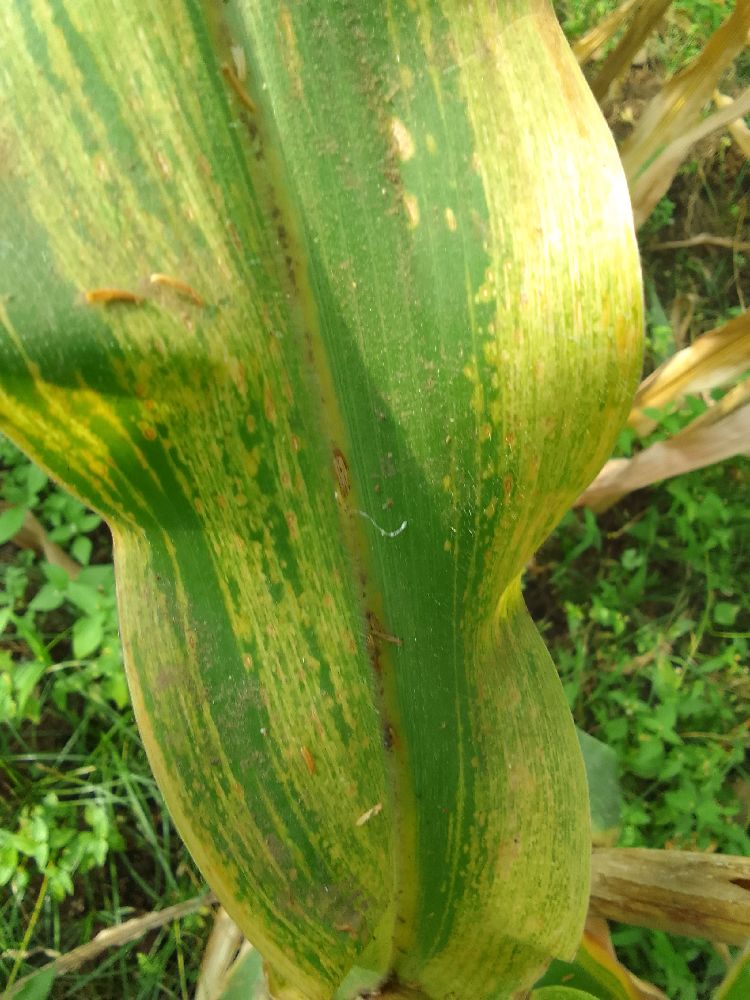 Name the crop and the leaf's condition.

maize, maize lethal necrosis
